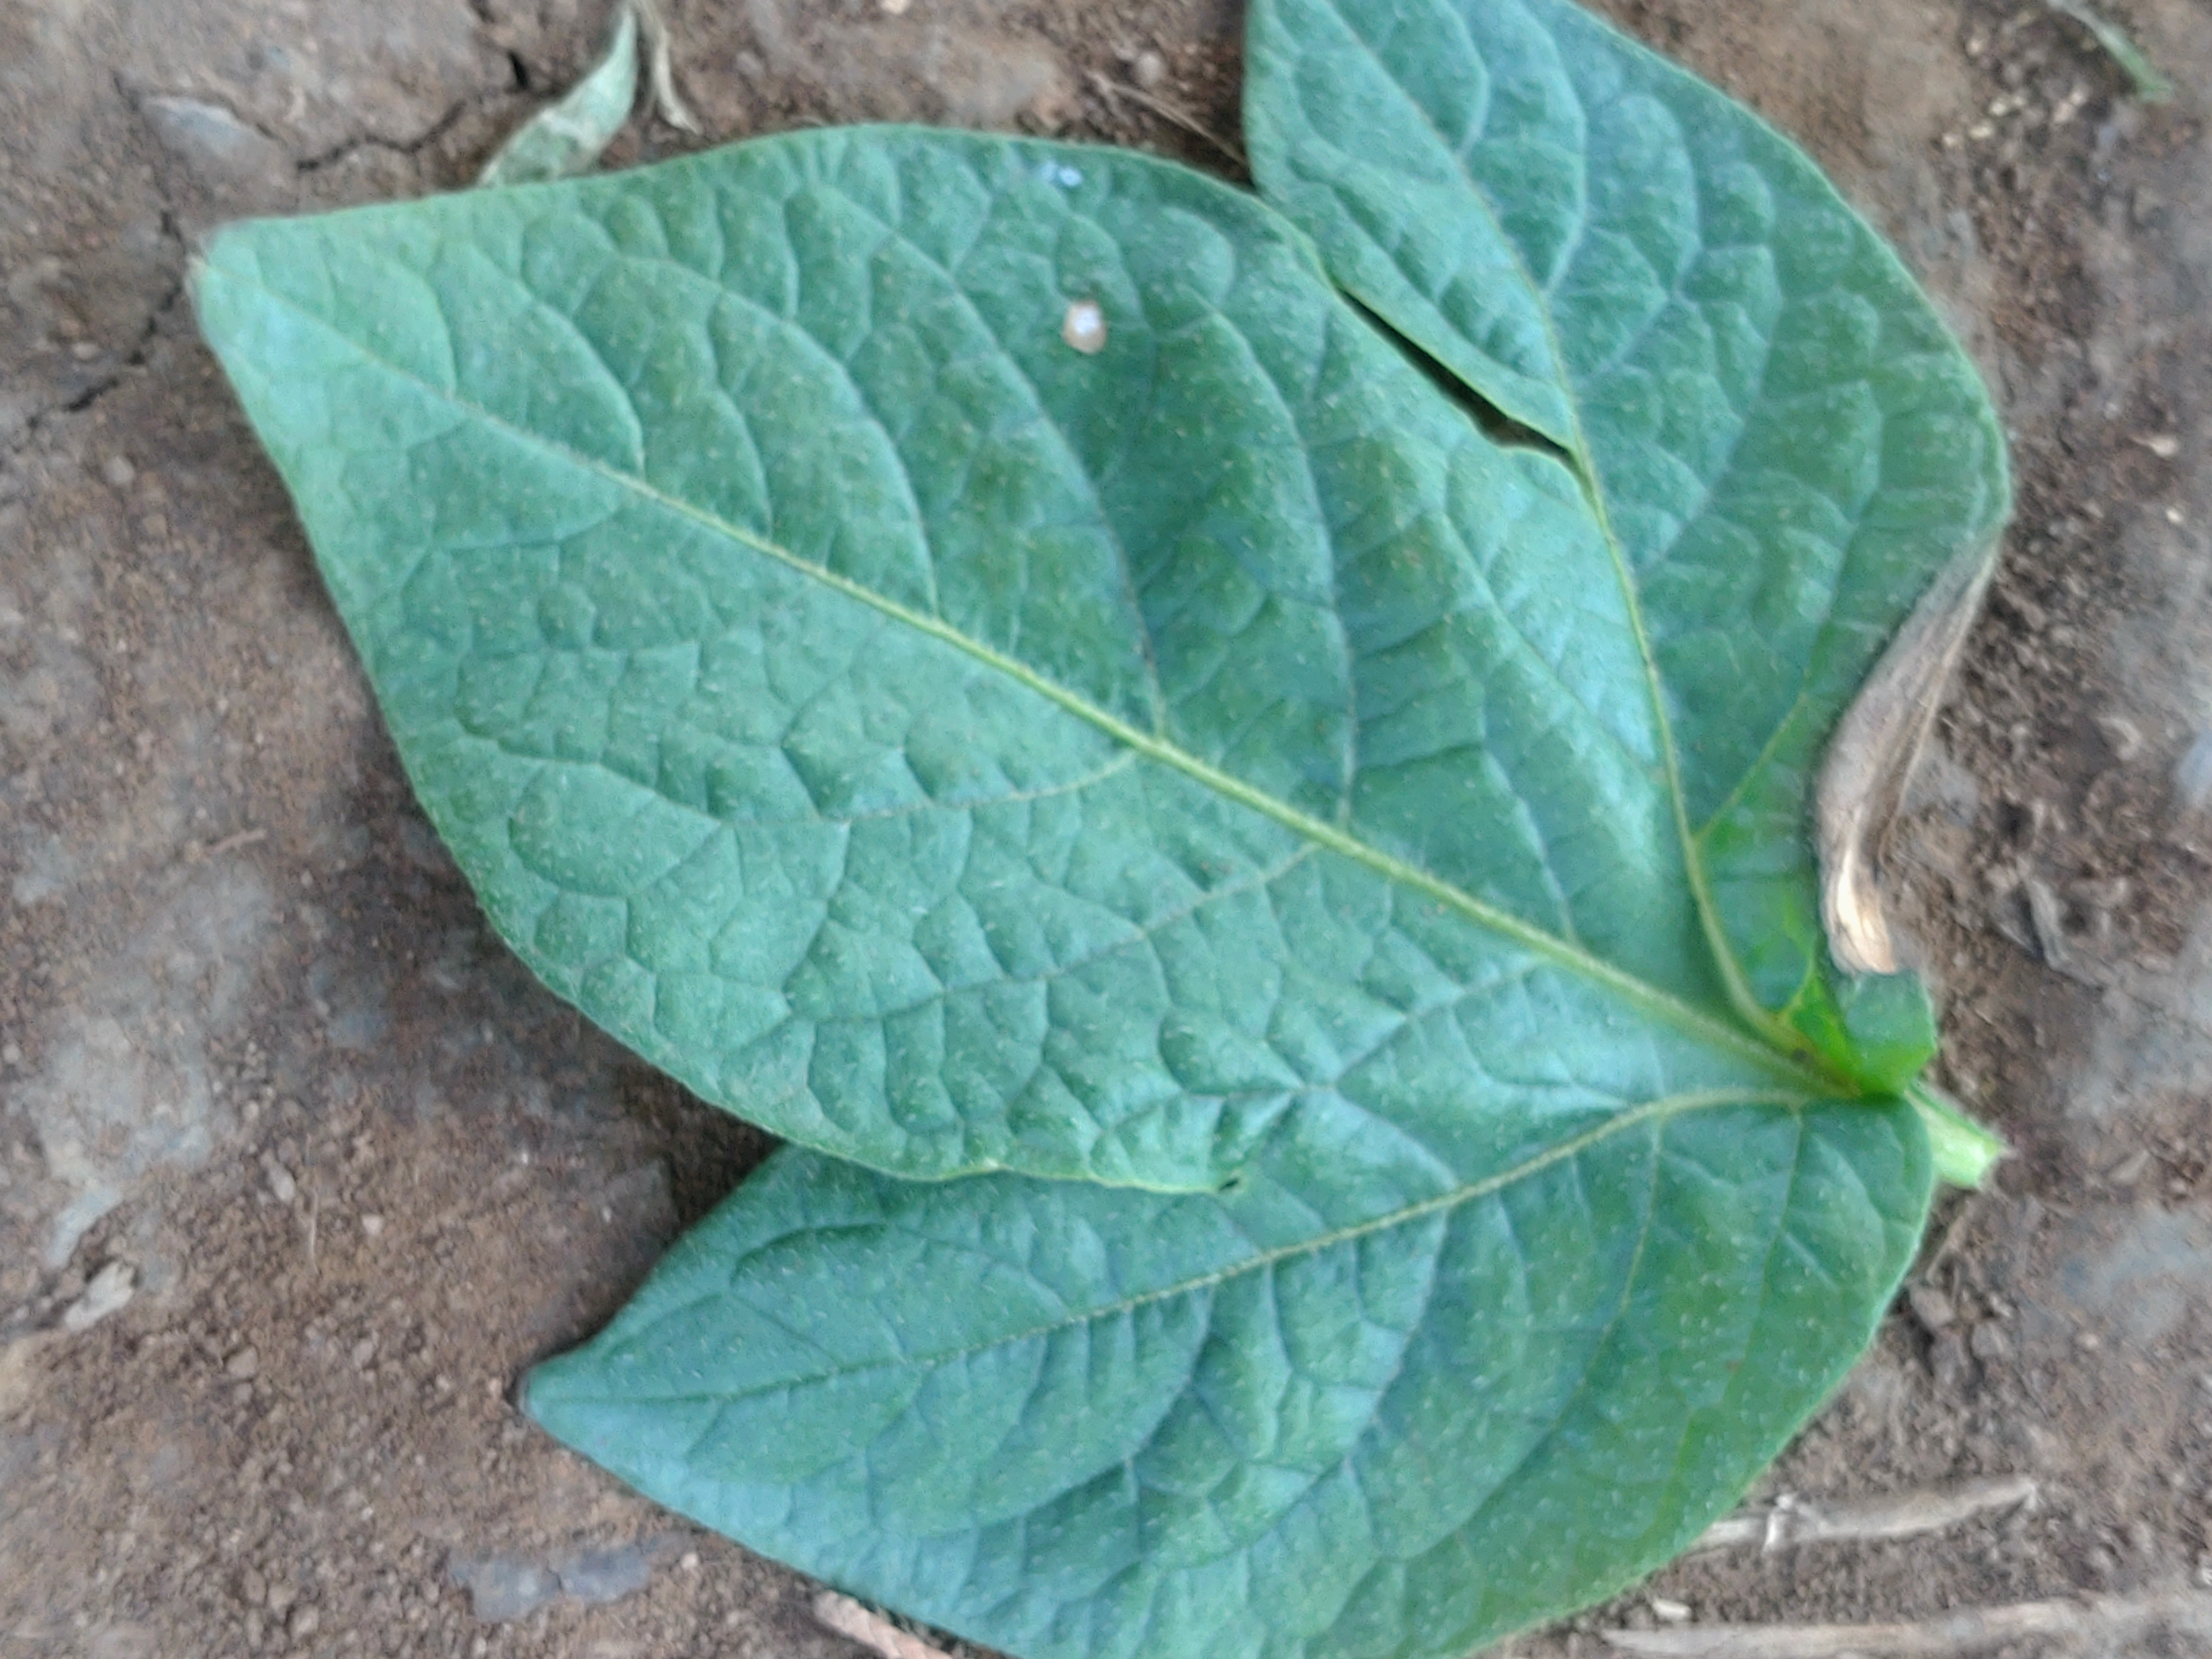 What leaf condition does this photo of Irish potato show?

early blight
